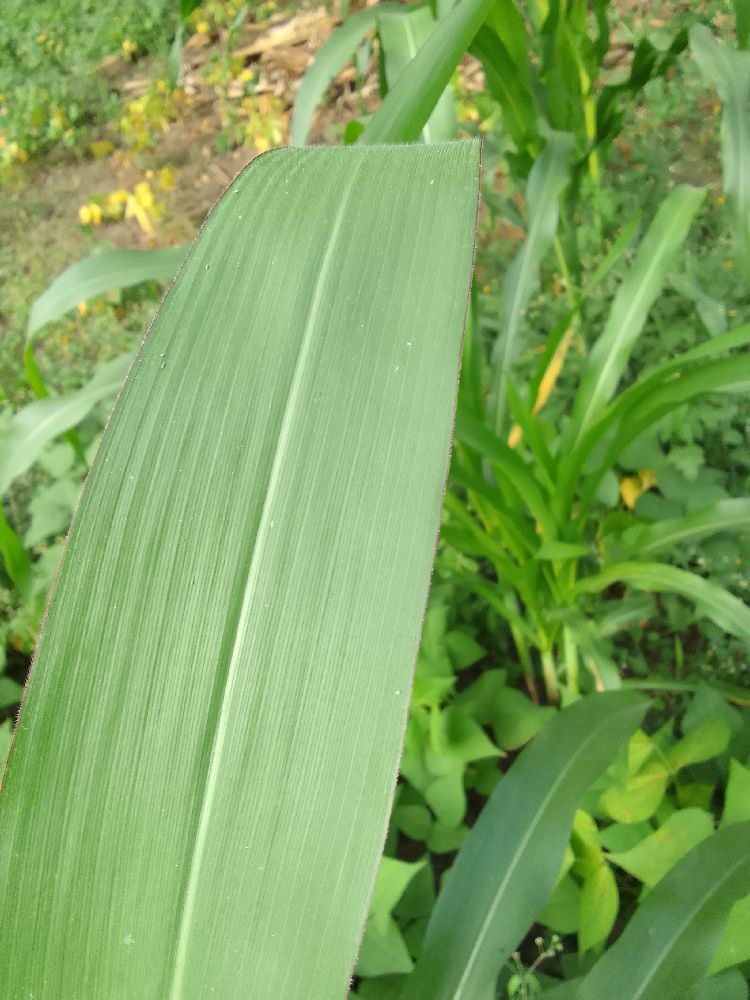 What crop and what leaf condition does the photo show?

maize, healthy
